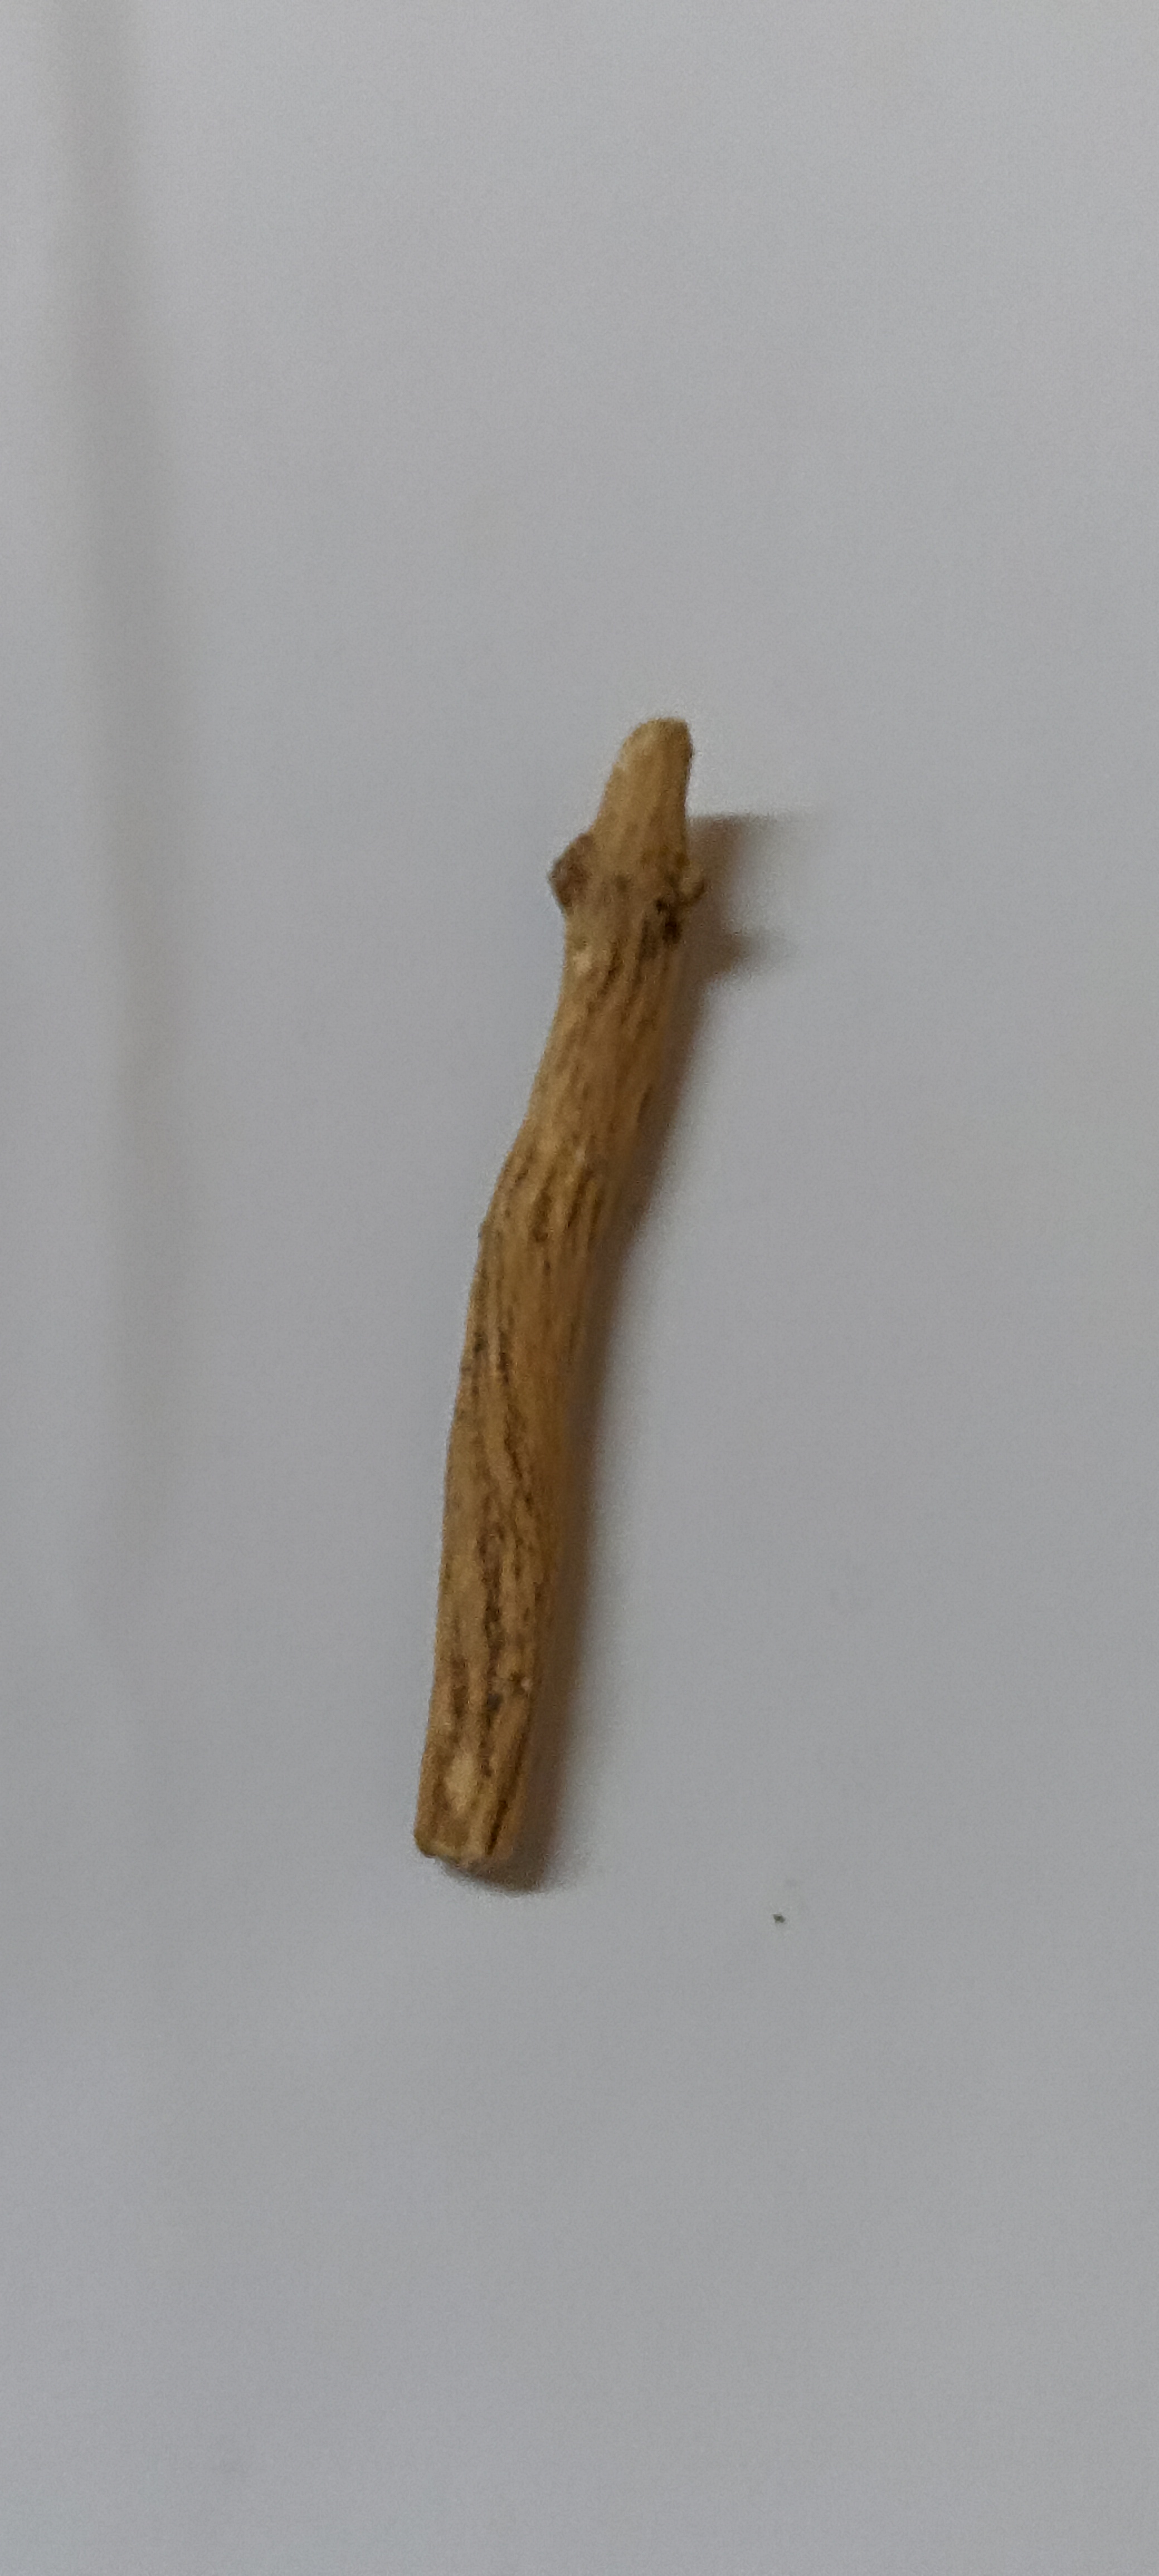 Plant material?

ashwagandha
